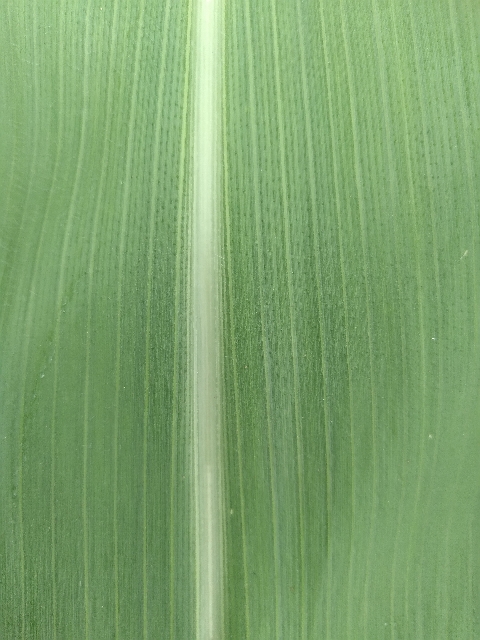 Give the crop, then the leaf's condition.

maize, healthy
